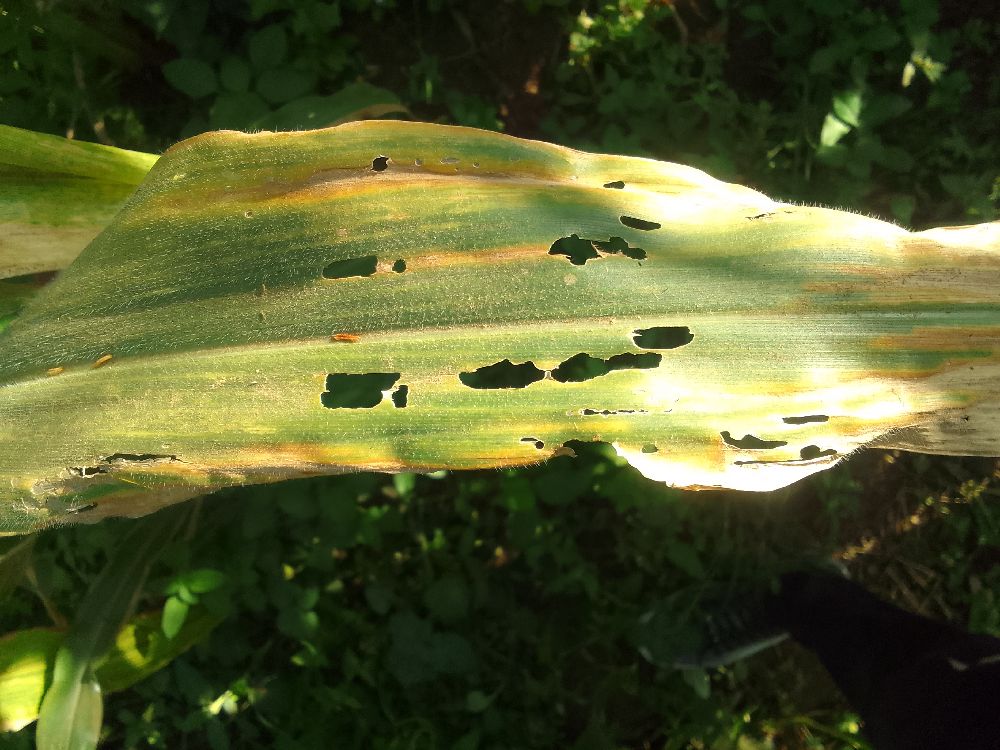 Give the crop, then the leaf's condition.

maize, maize lethal necrosis
